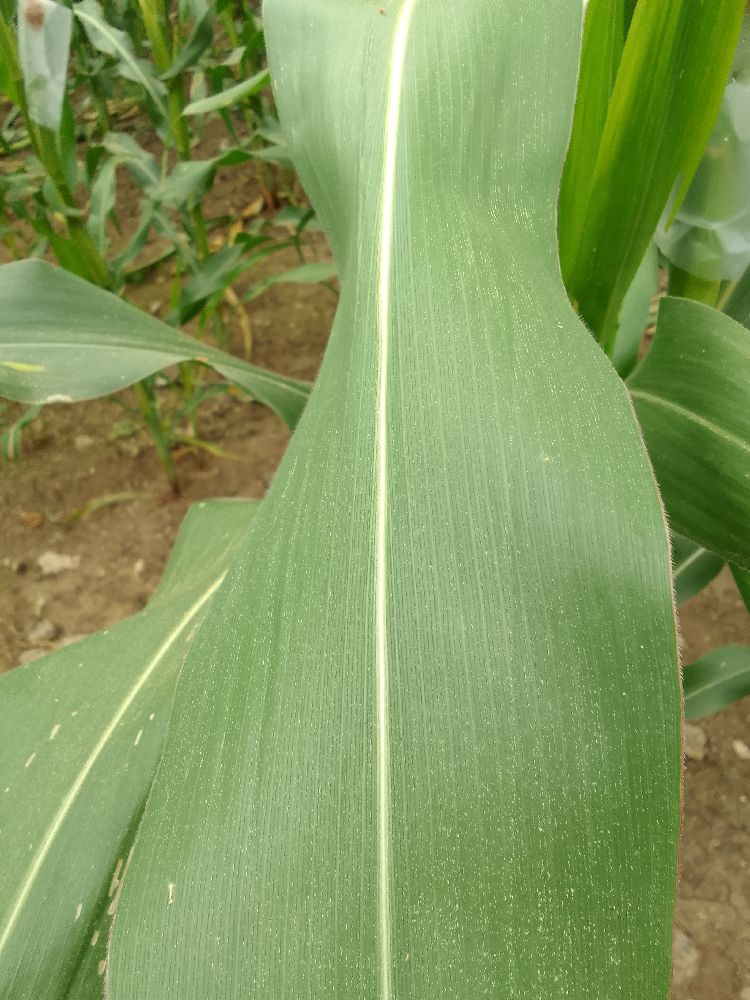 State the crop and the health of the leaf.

maize, healthy
